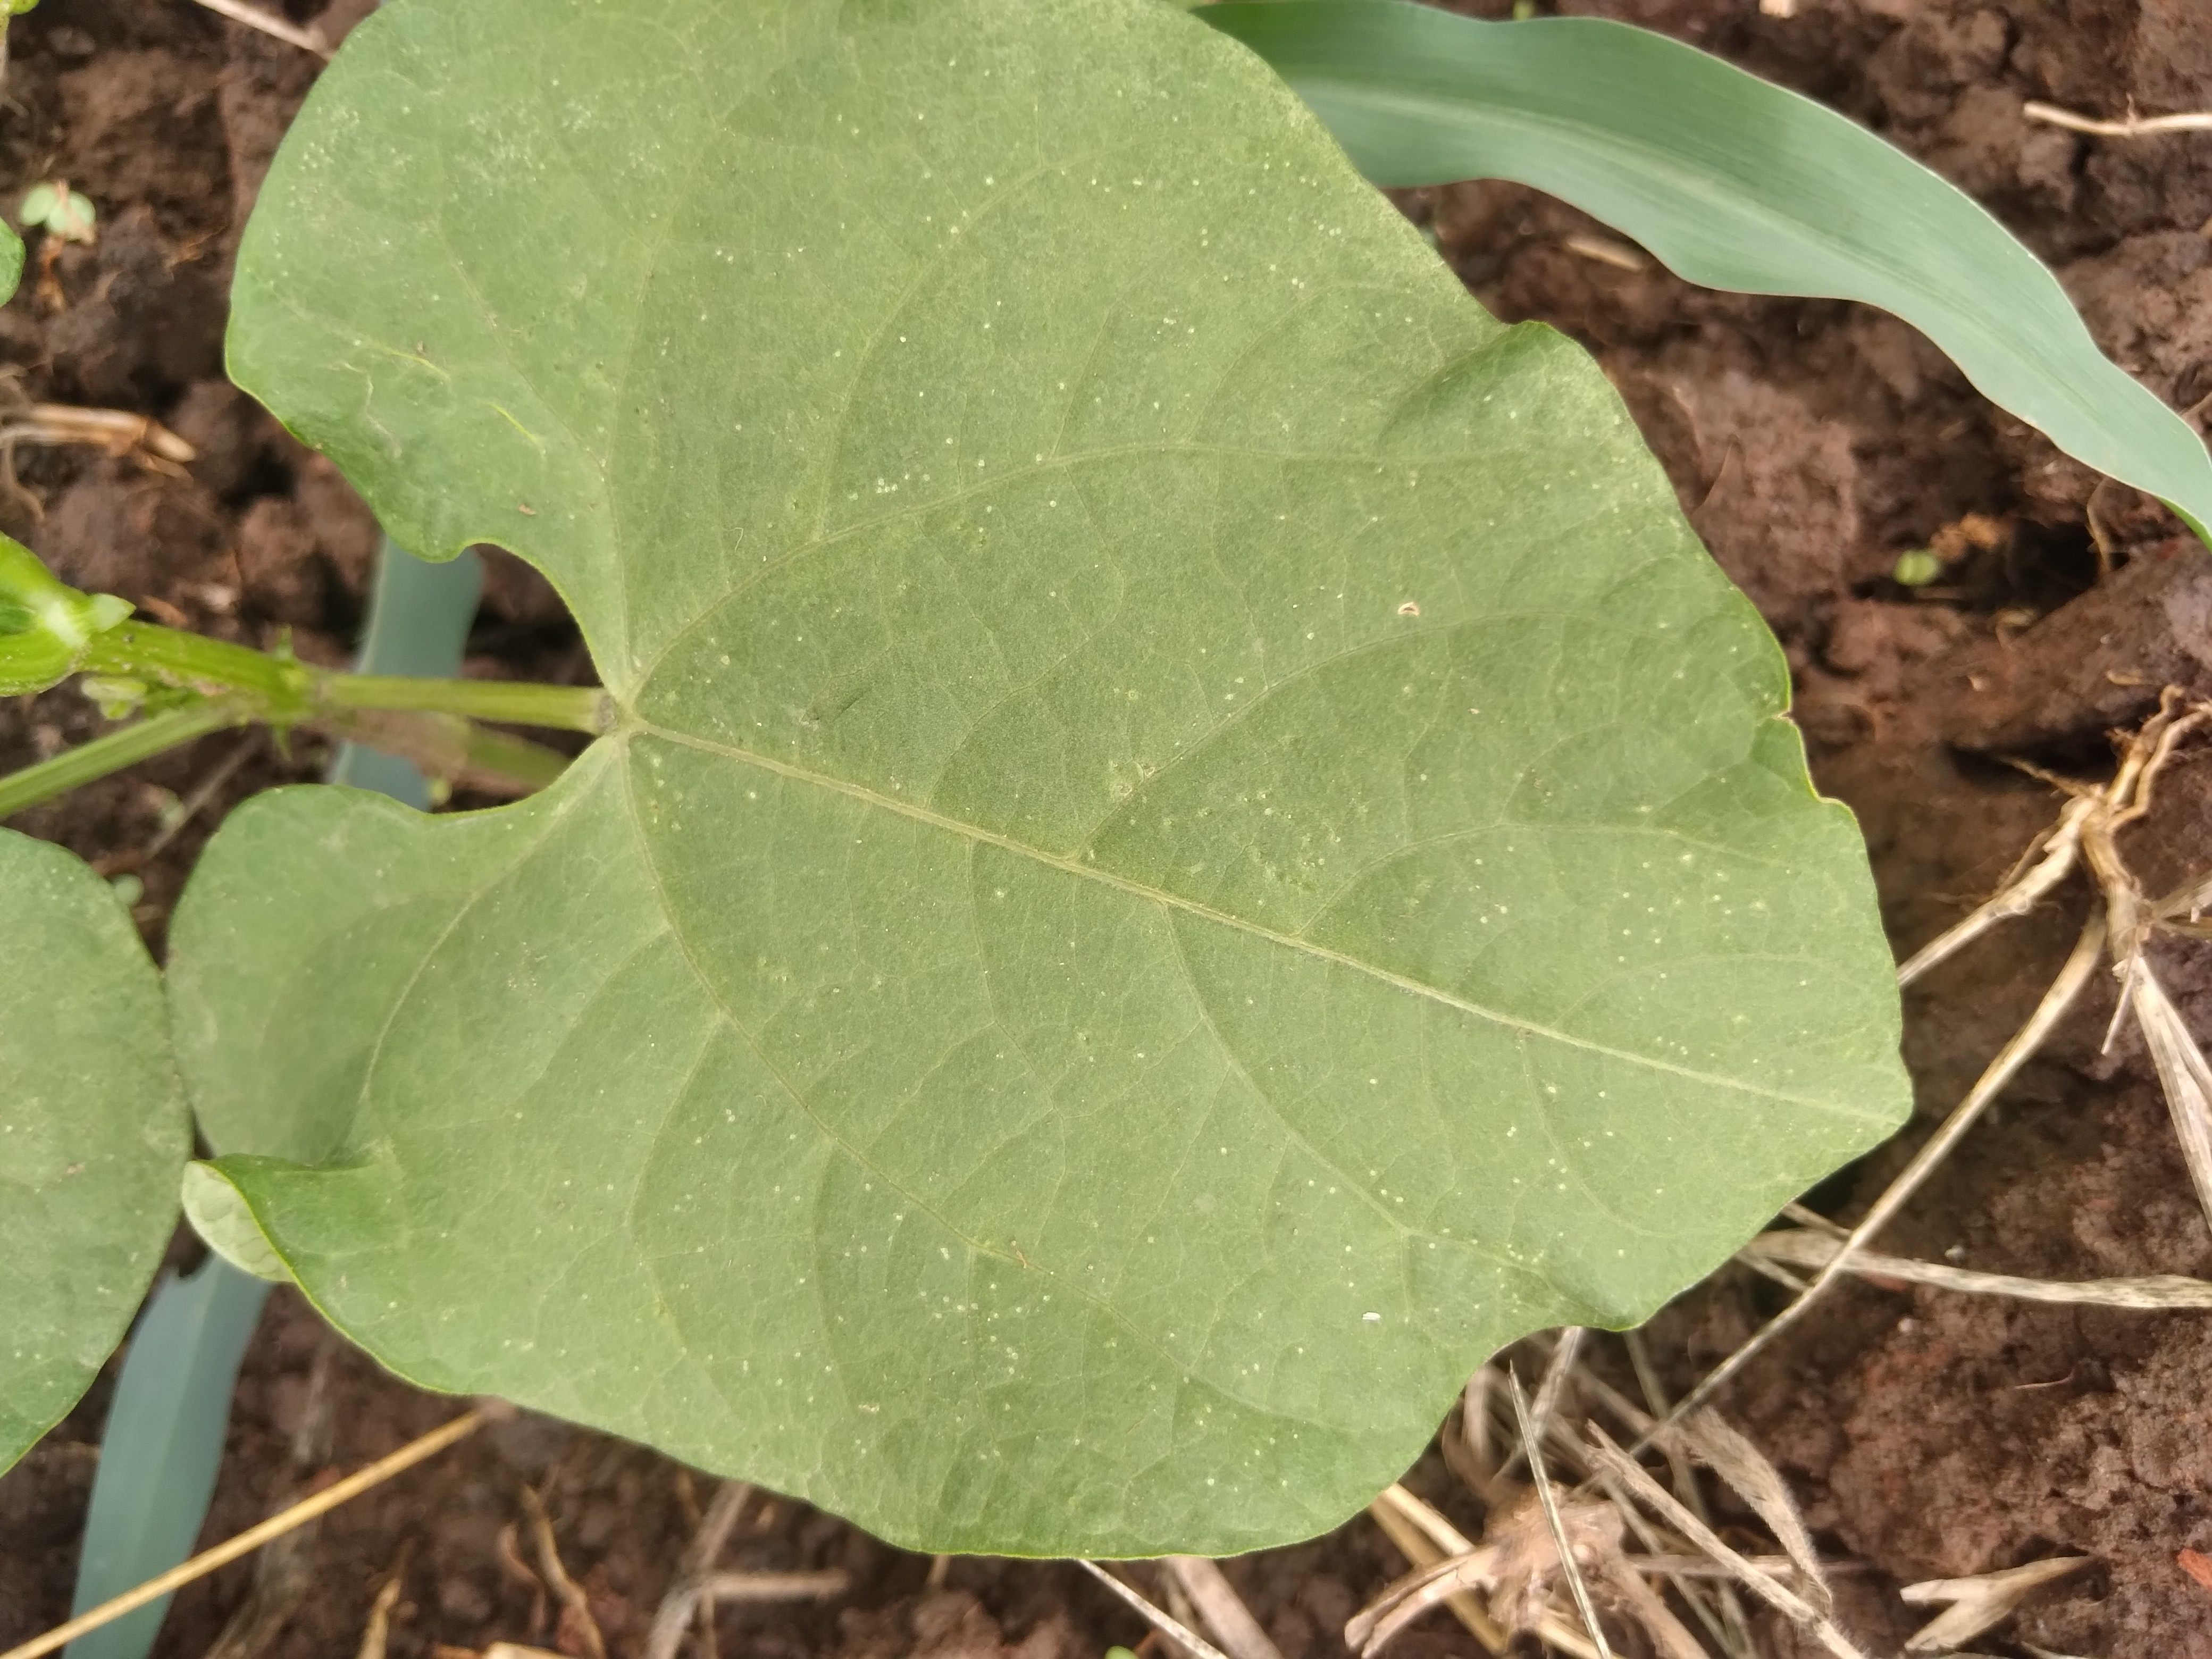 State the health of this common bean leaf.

healthy
